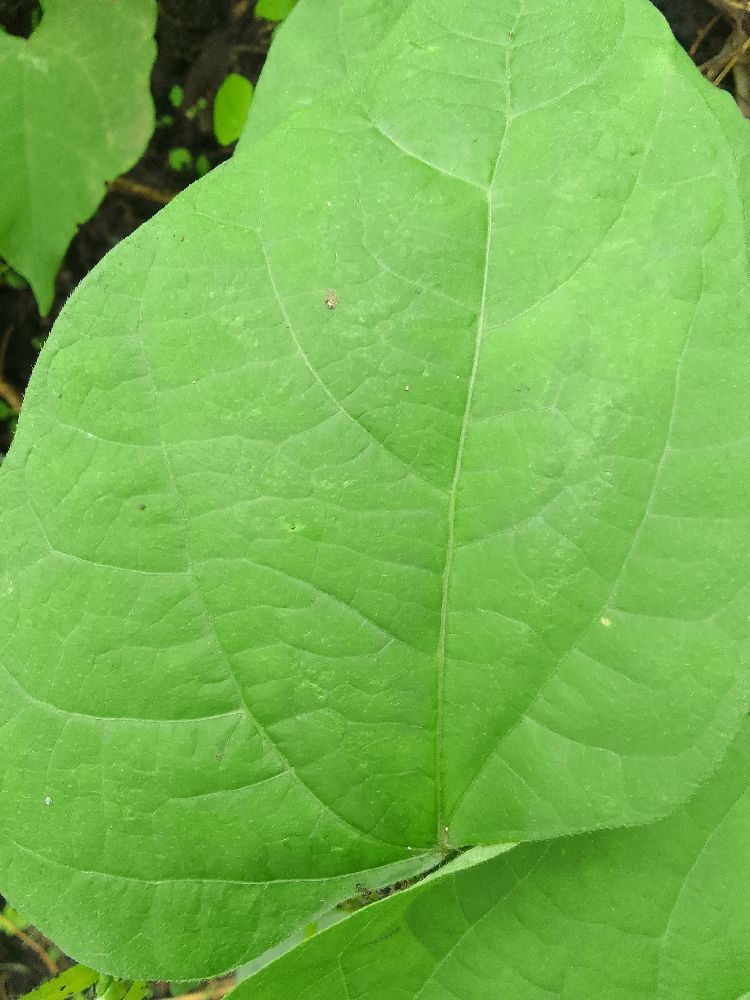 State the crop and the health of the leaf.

common bean, healthy
